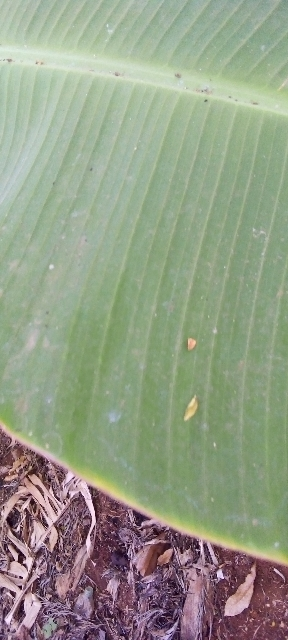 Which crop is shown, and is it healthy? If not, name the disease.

banana, healthy
